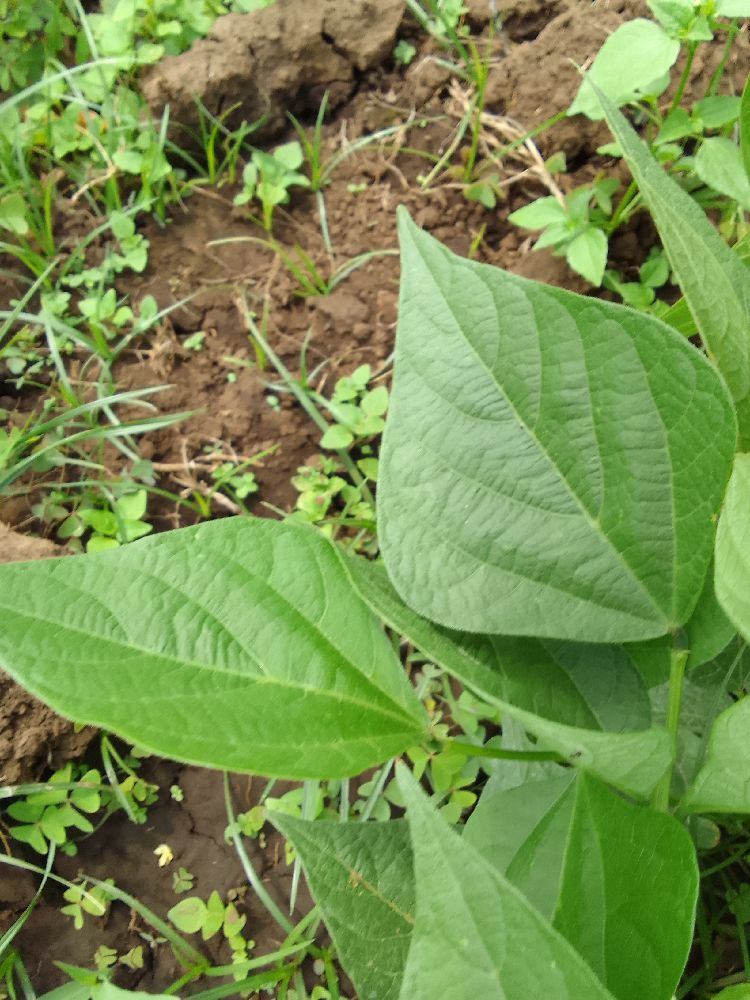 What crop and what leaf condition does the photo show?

common bean, healthy
